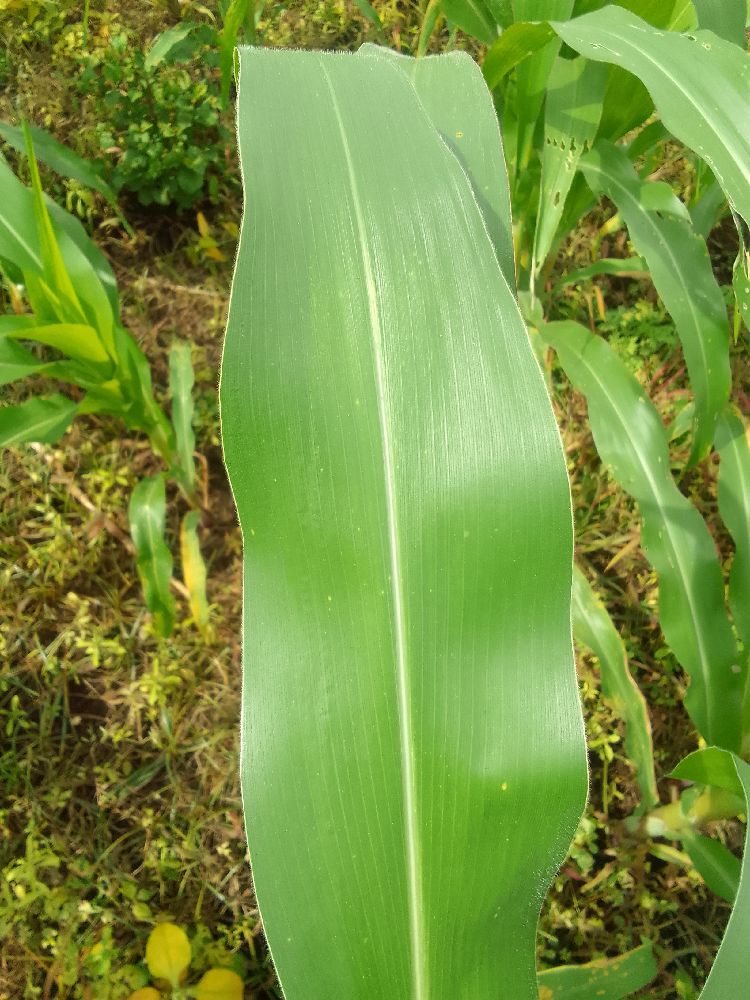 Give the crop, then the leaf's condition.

maize, healthy
